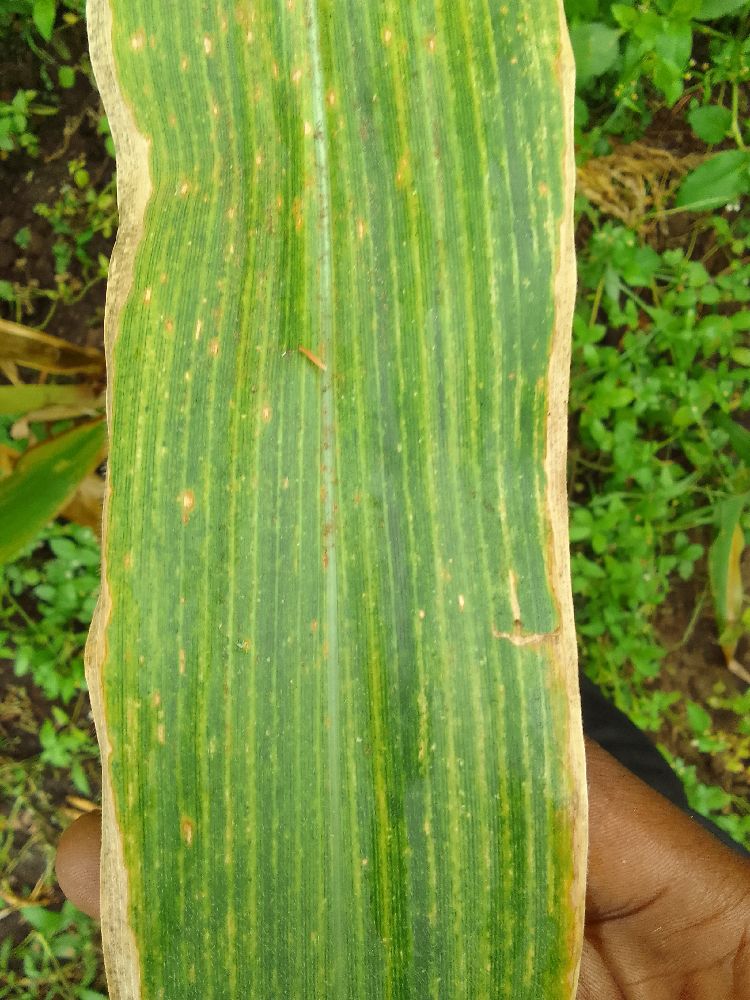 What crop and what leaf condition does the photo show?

maize, maize lethal necrosis
